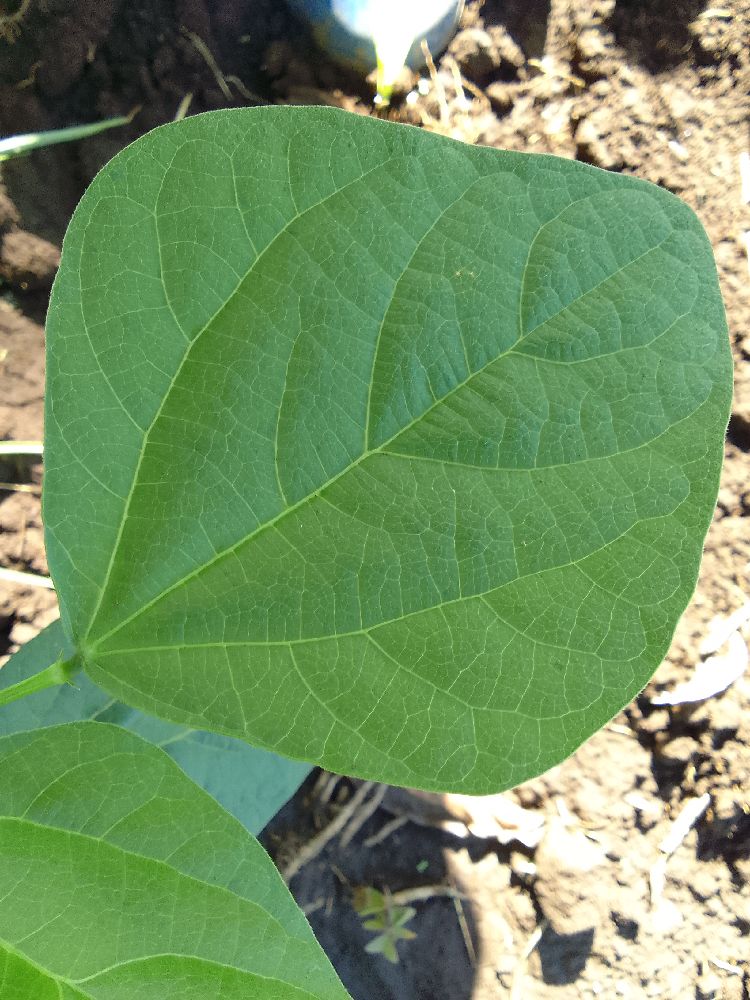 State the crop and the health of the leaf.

common bean, healthy
